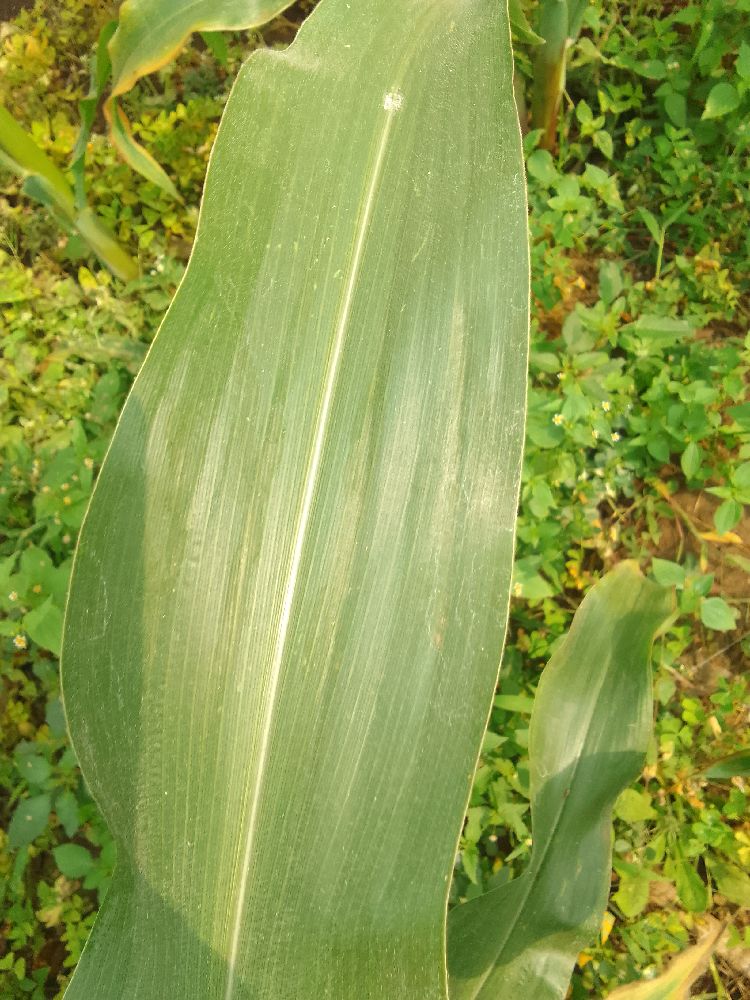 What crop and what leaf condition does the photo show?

maize, healthy
